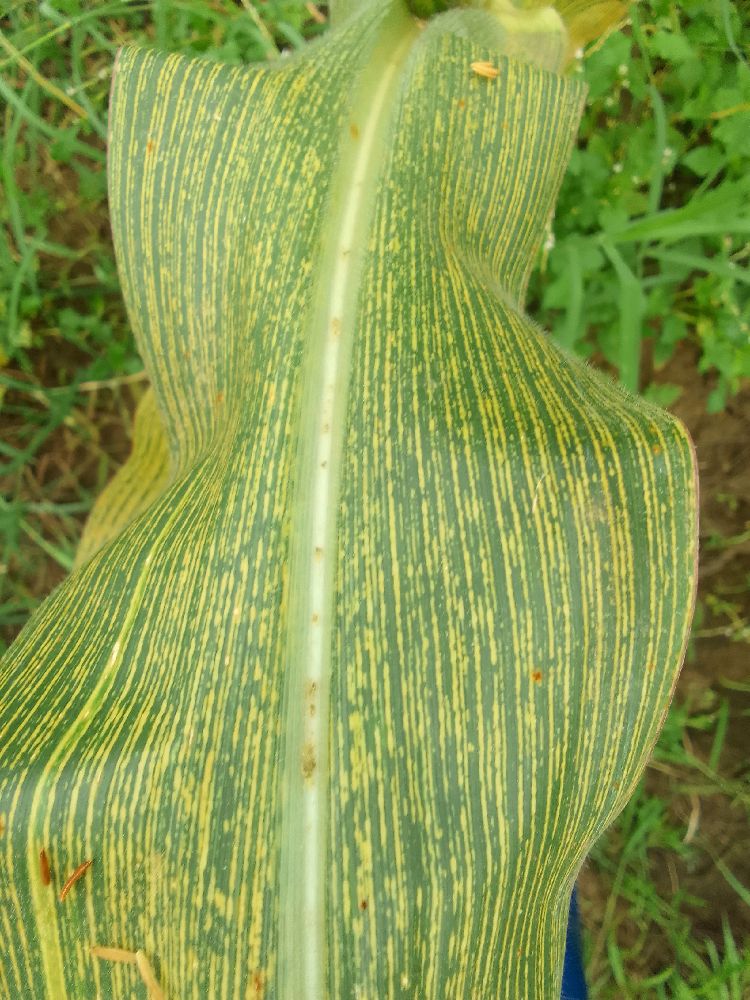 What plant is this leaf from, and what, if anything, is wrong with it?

maize, maize streak virus
